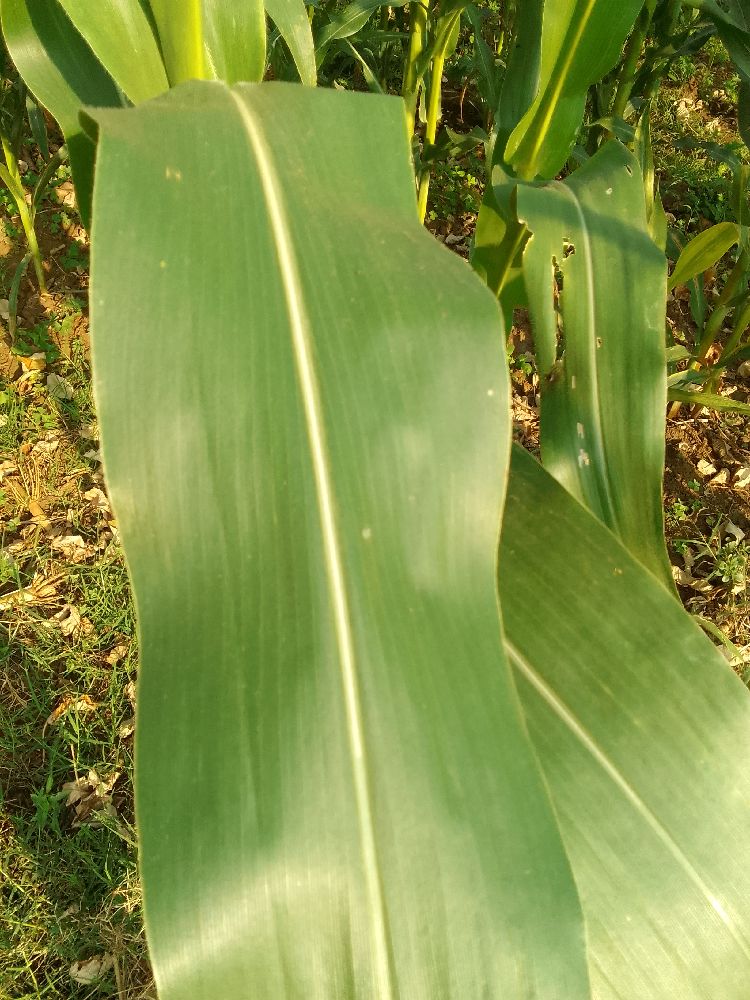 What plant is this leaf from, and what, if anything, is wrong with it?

maize, healthy
